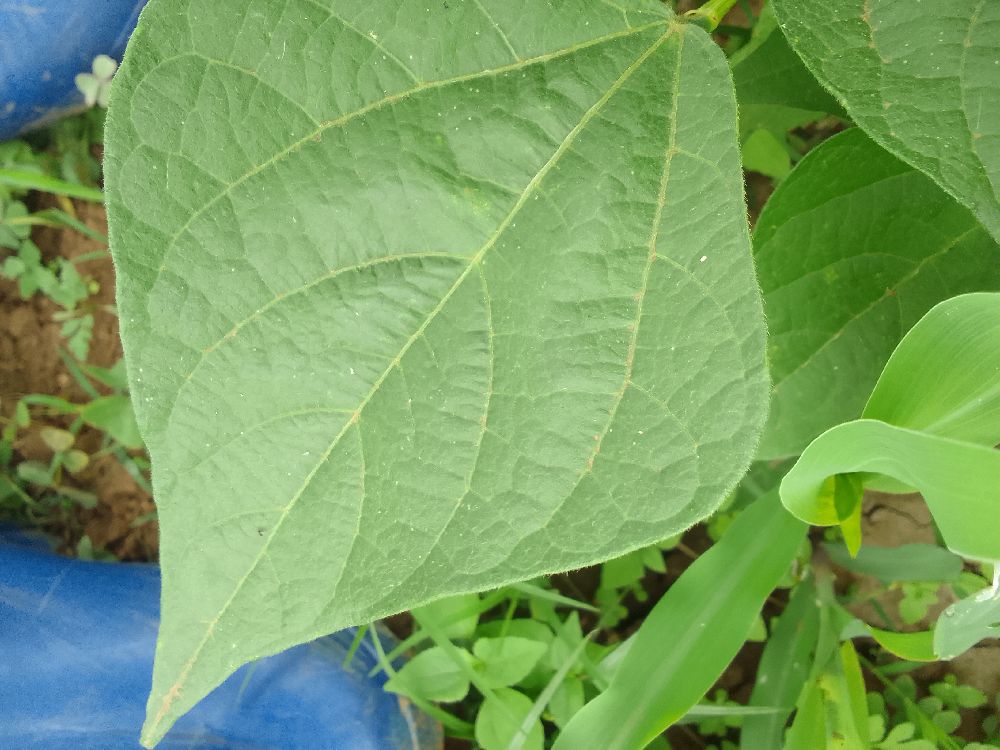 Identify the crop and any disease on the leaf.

common bean, healthy
